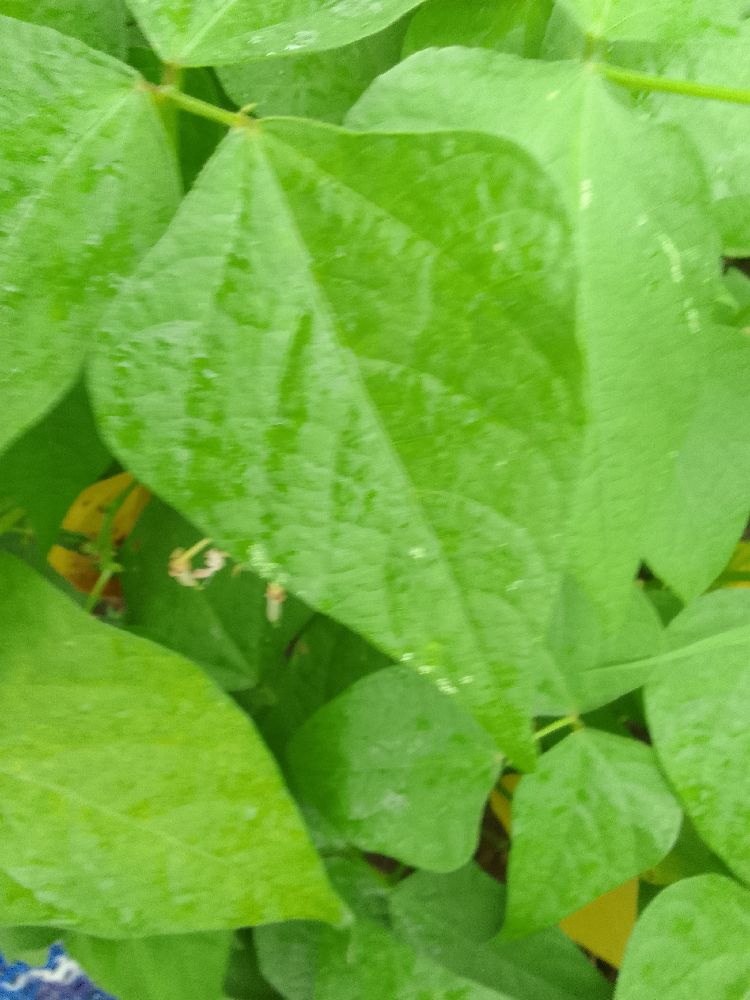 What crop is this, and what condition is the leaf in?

common bean, healthy
